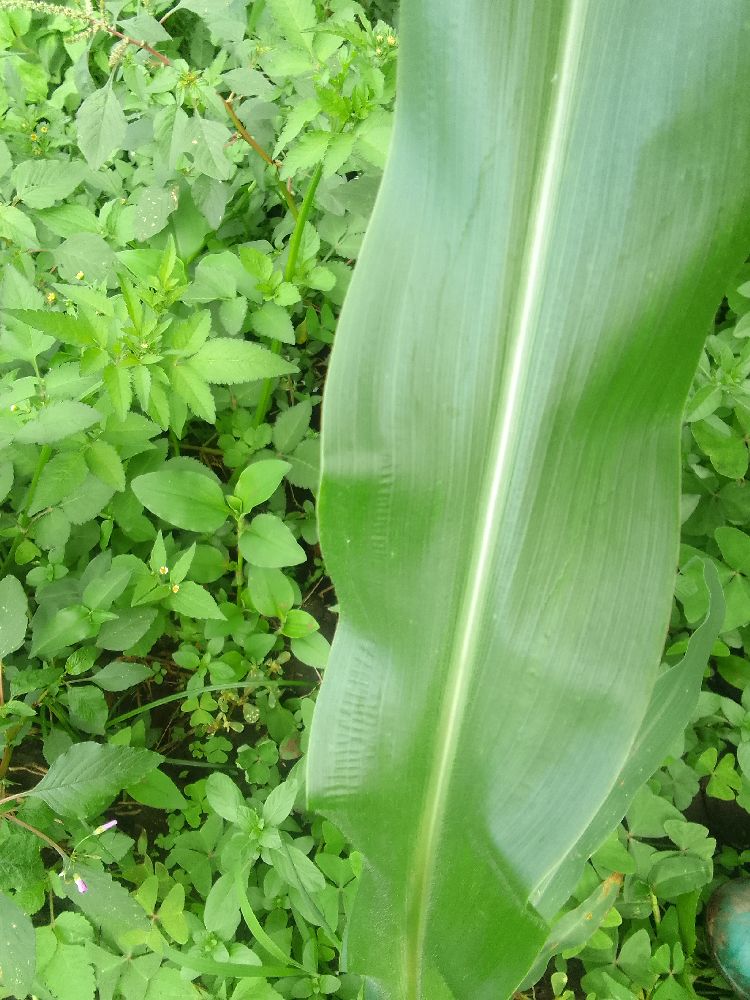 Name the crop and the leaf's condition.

maize, healthy
